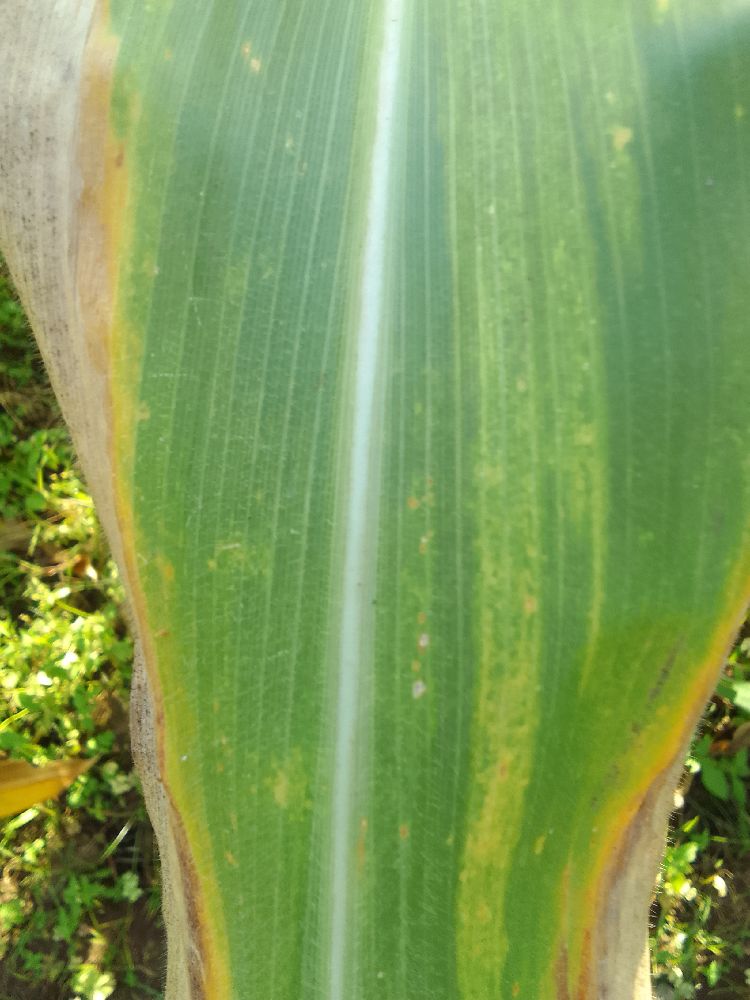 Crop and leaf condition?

maize, maize lethal necrosis
